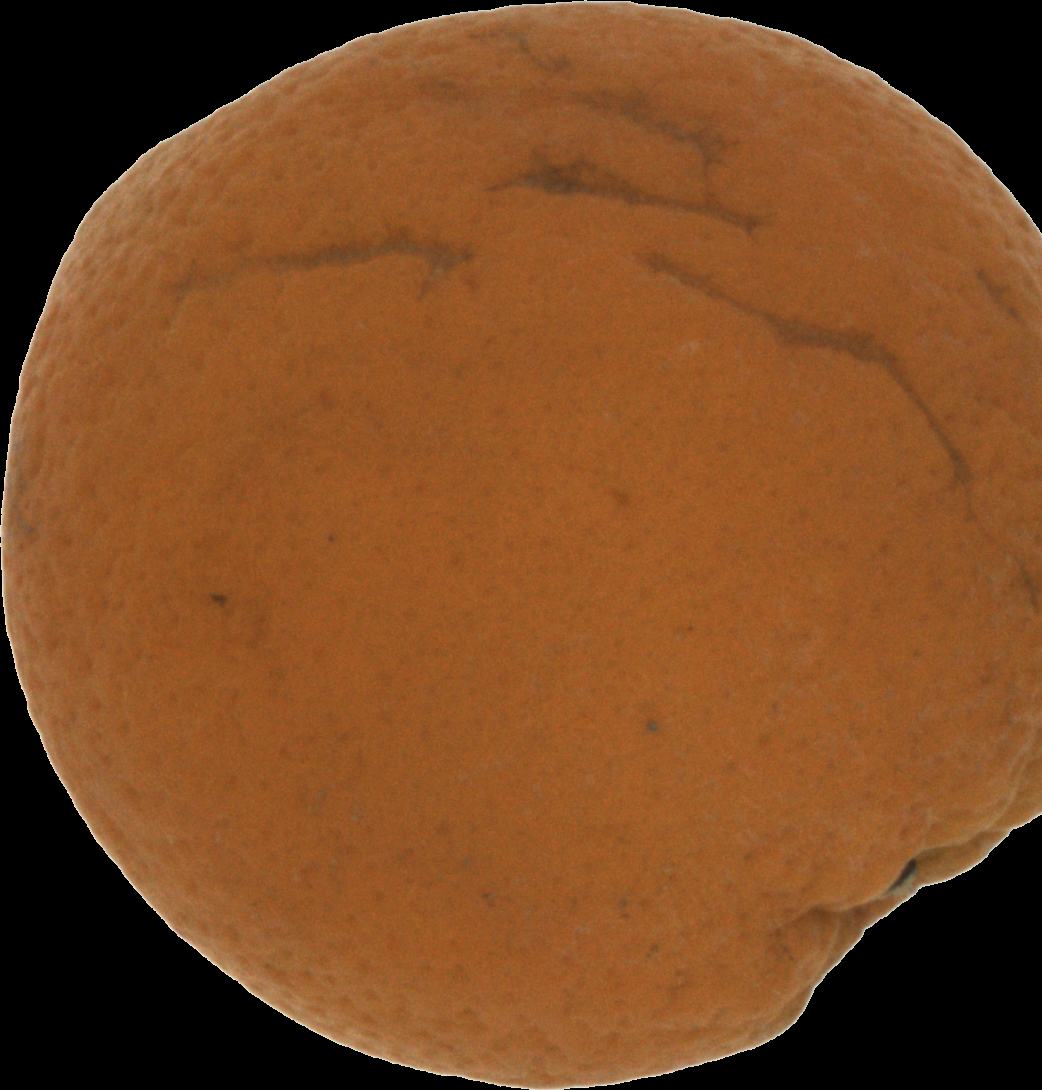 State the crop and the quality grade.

orange, bad
